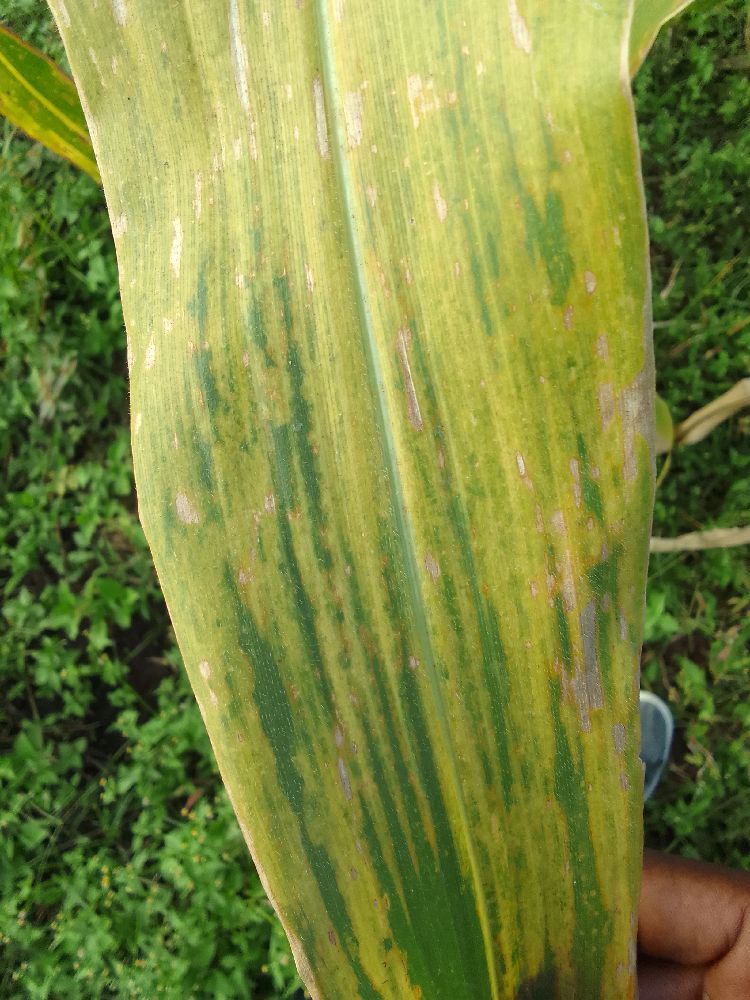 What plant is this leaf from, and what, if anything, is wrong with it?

maize, maize lethal necrosis
